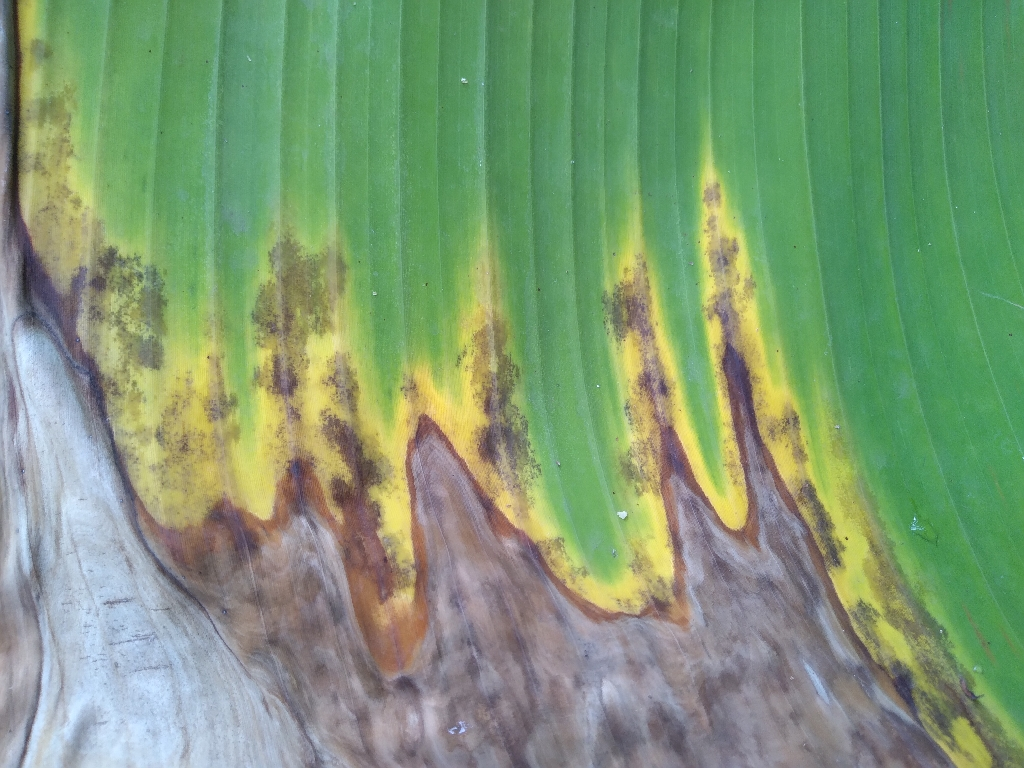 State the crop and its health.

banana, black sigatoka
